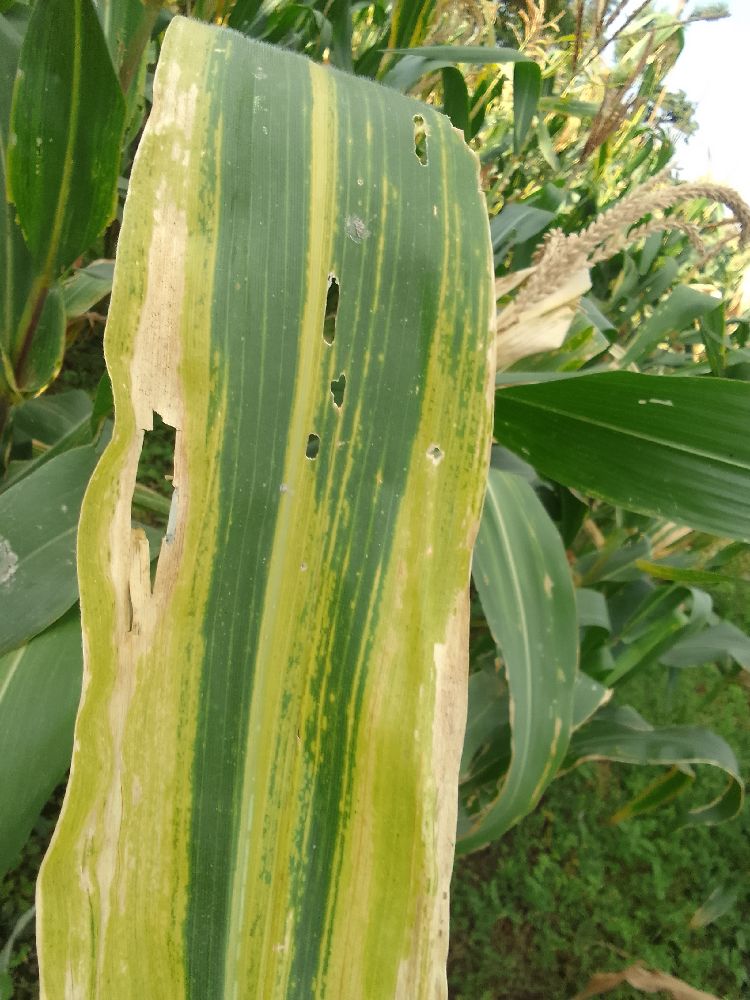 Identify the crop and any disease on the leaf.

maize, maize lethal necrosis
